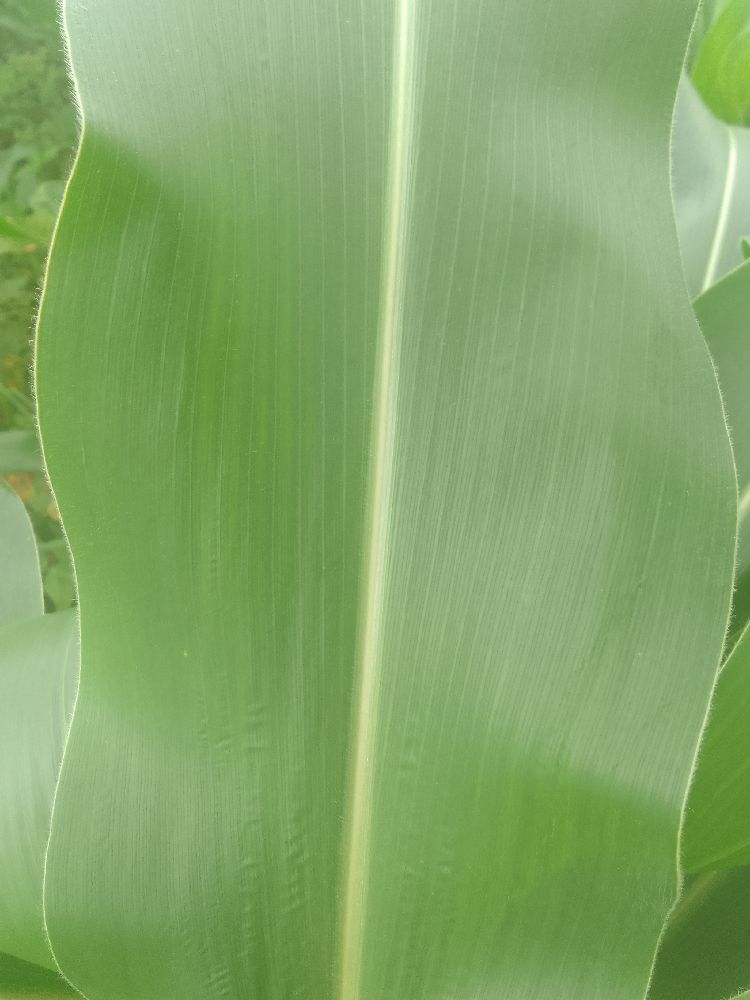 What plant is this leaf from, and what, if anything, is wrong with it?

maize, healthy
